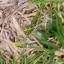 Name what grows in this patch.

grass
